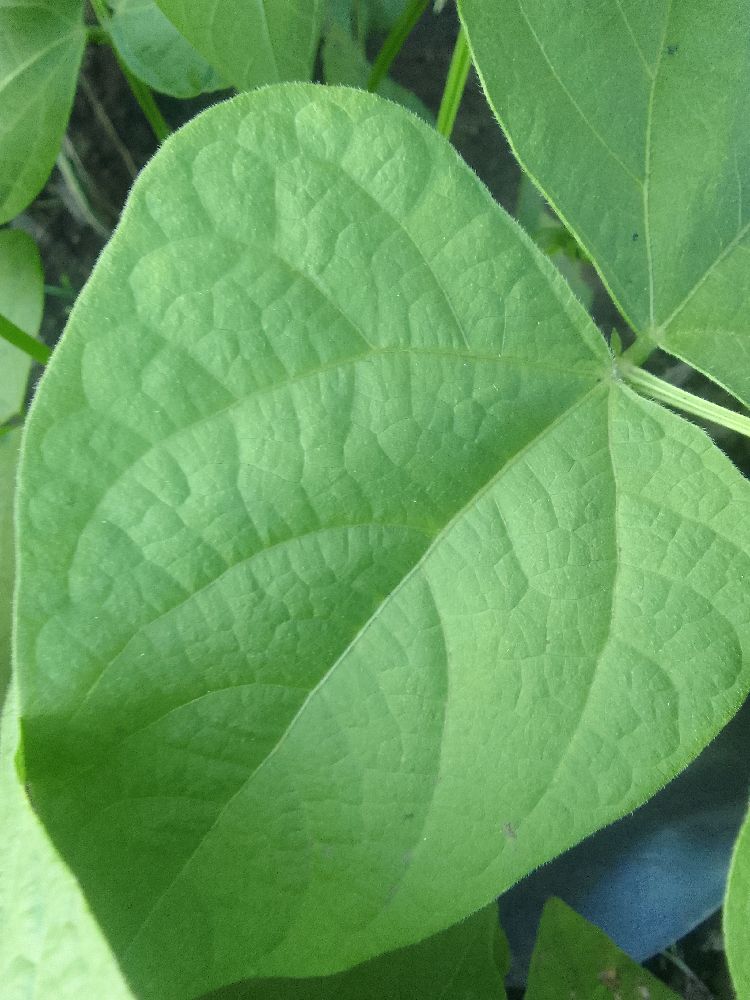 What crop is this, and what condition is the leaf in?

common bean, healthy
